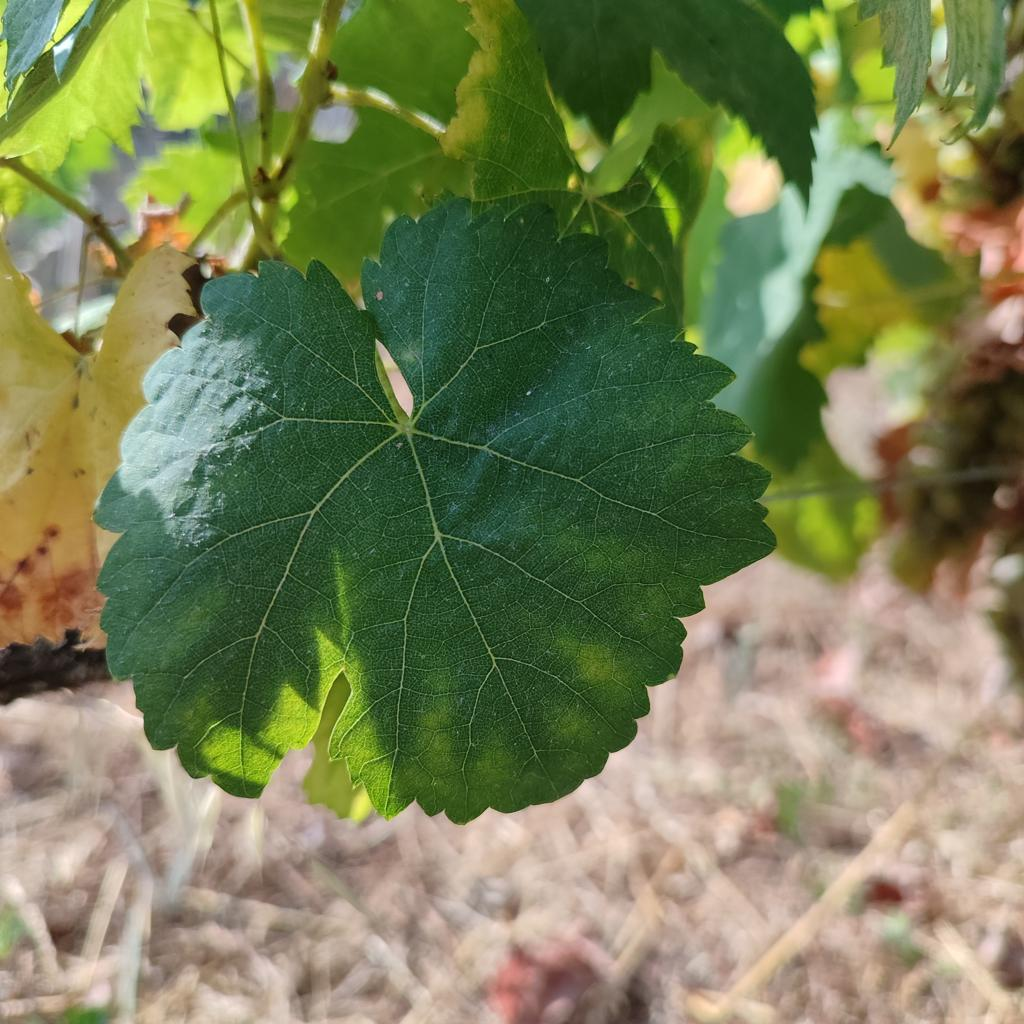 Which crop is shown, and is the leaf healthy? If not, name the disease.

grapevine, esca complex
